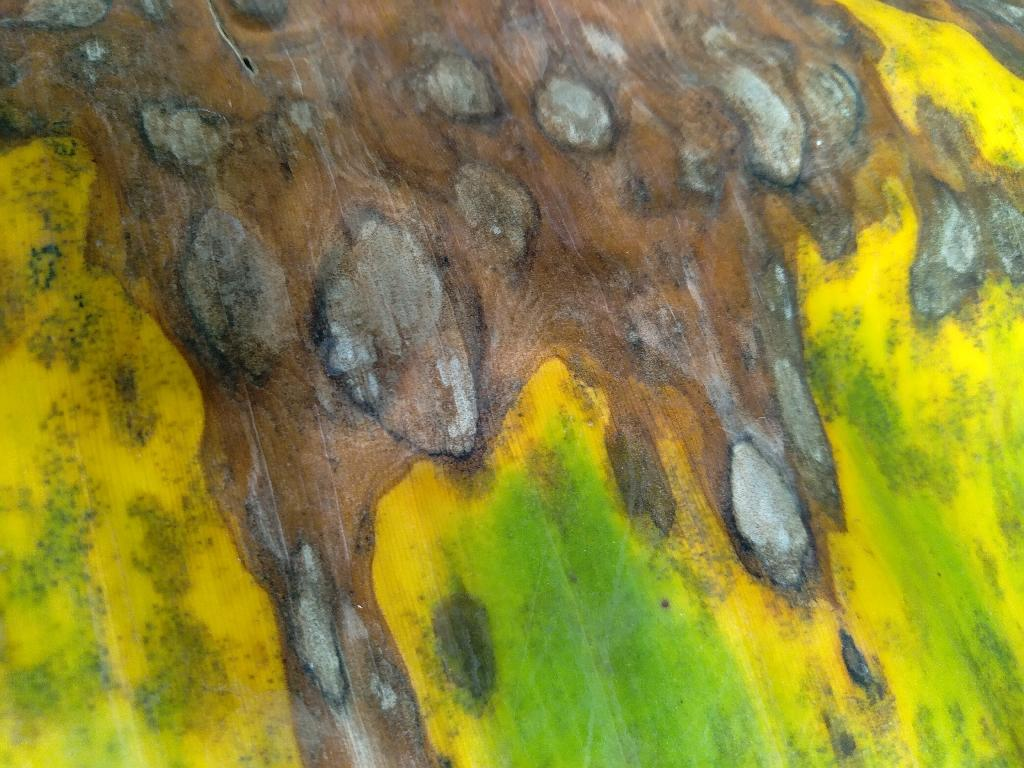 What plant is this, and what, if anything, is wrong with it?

banana, black sigatoka
